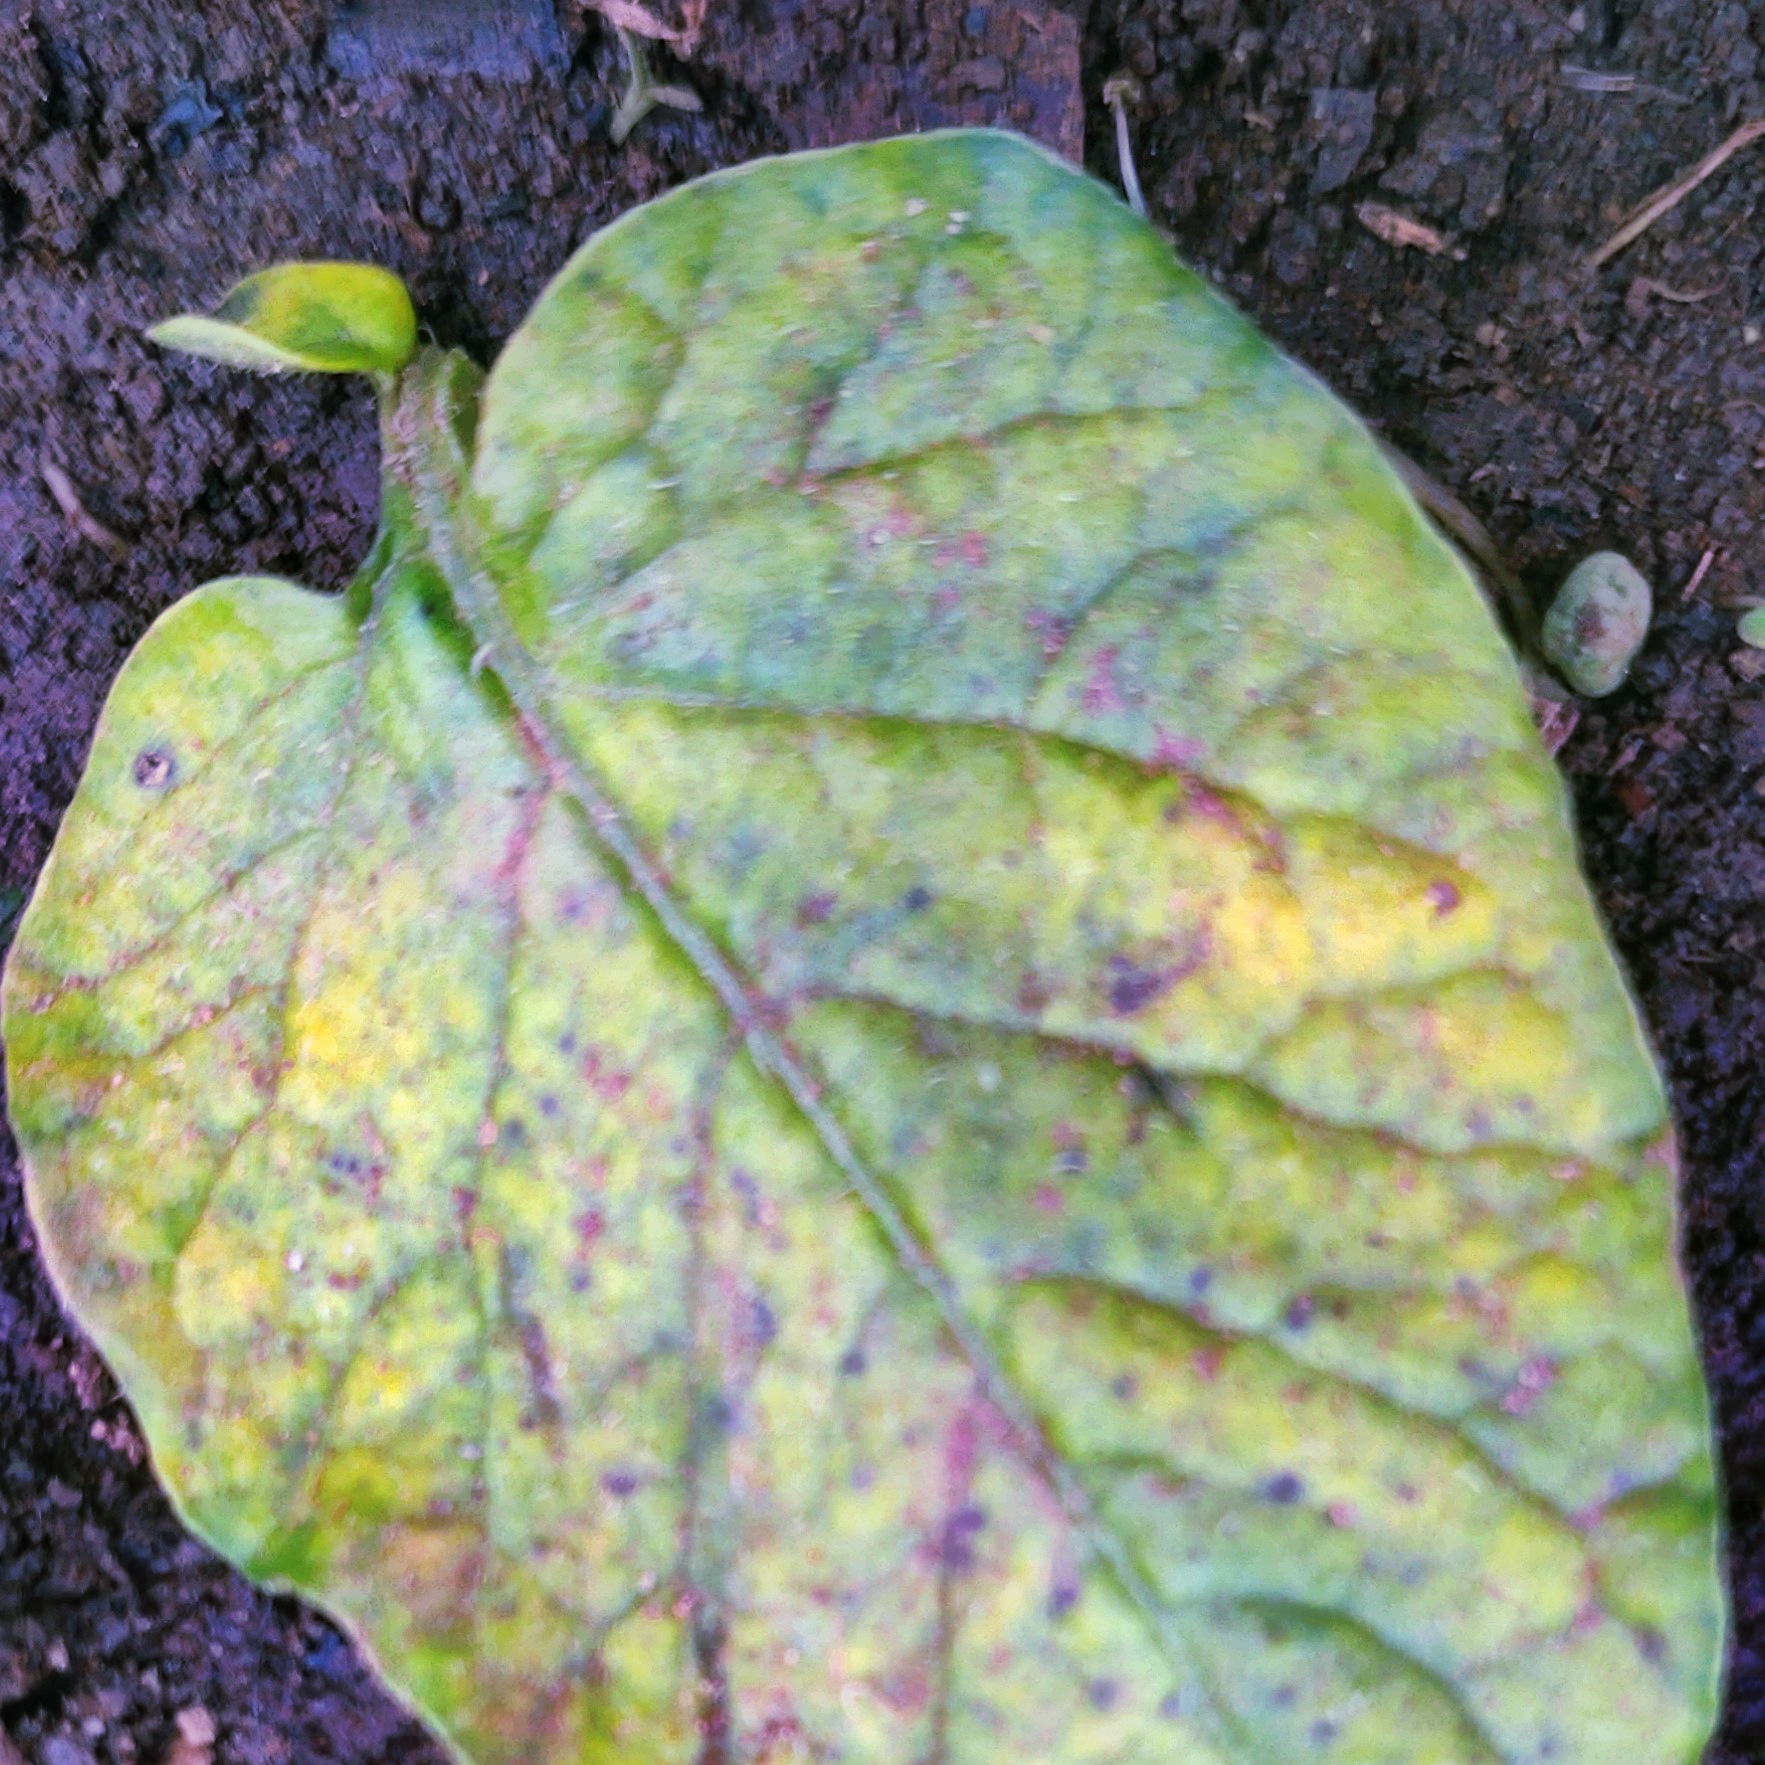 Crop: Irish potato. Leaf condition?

late blight
